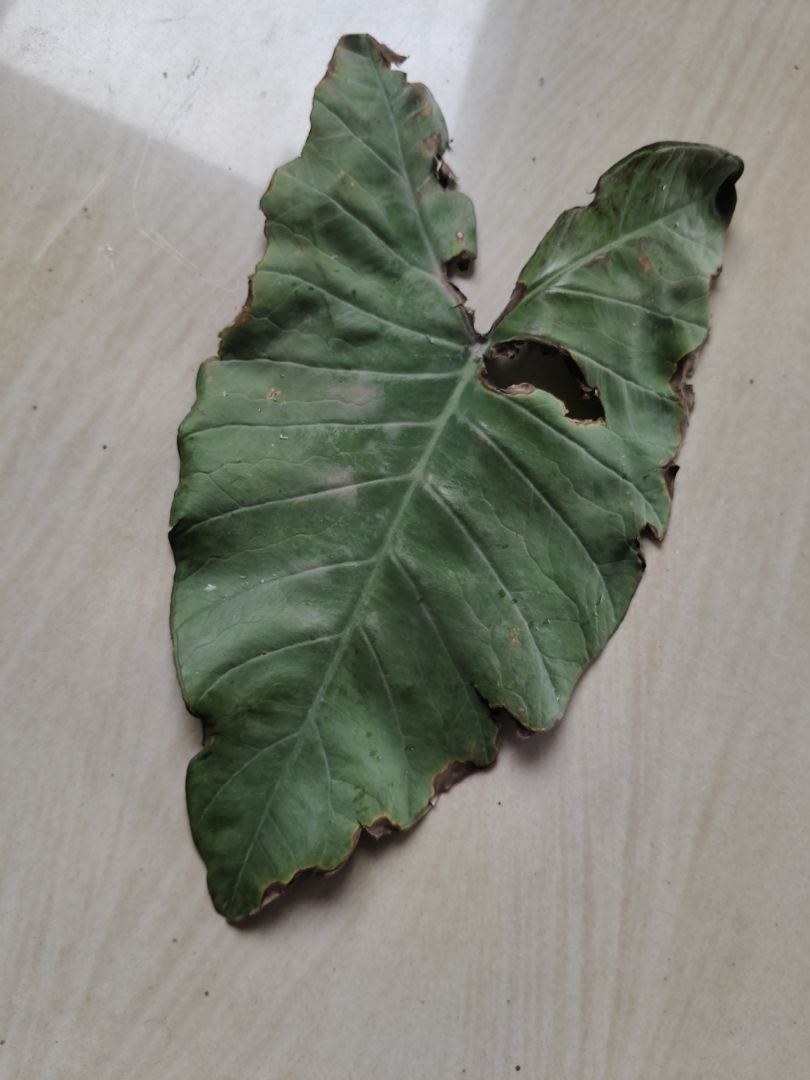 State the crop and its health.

taro, leaf blight
